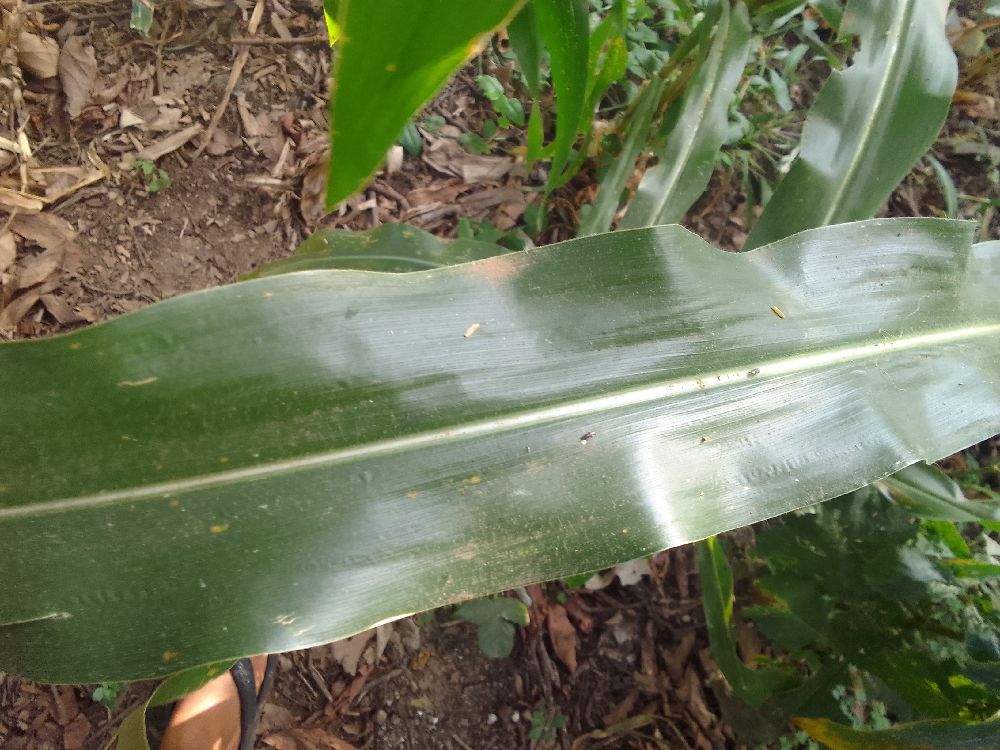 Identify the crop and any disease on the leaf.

maize, healthy
